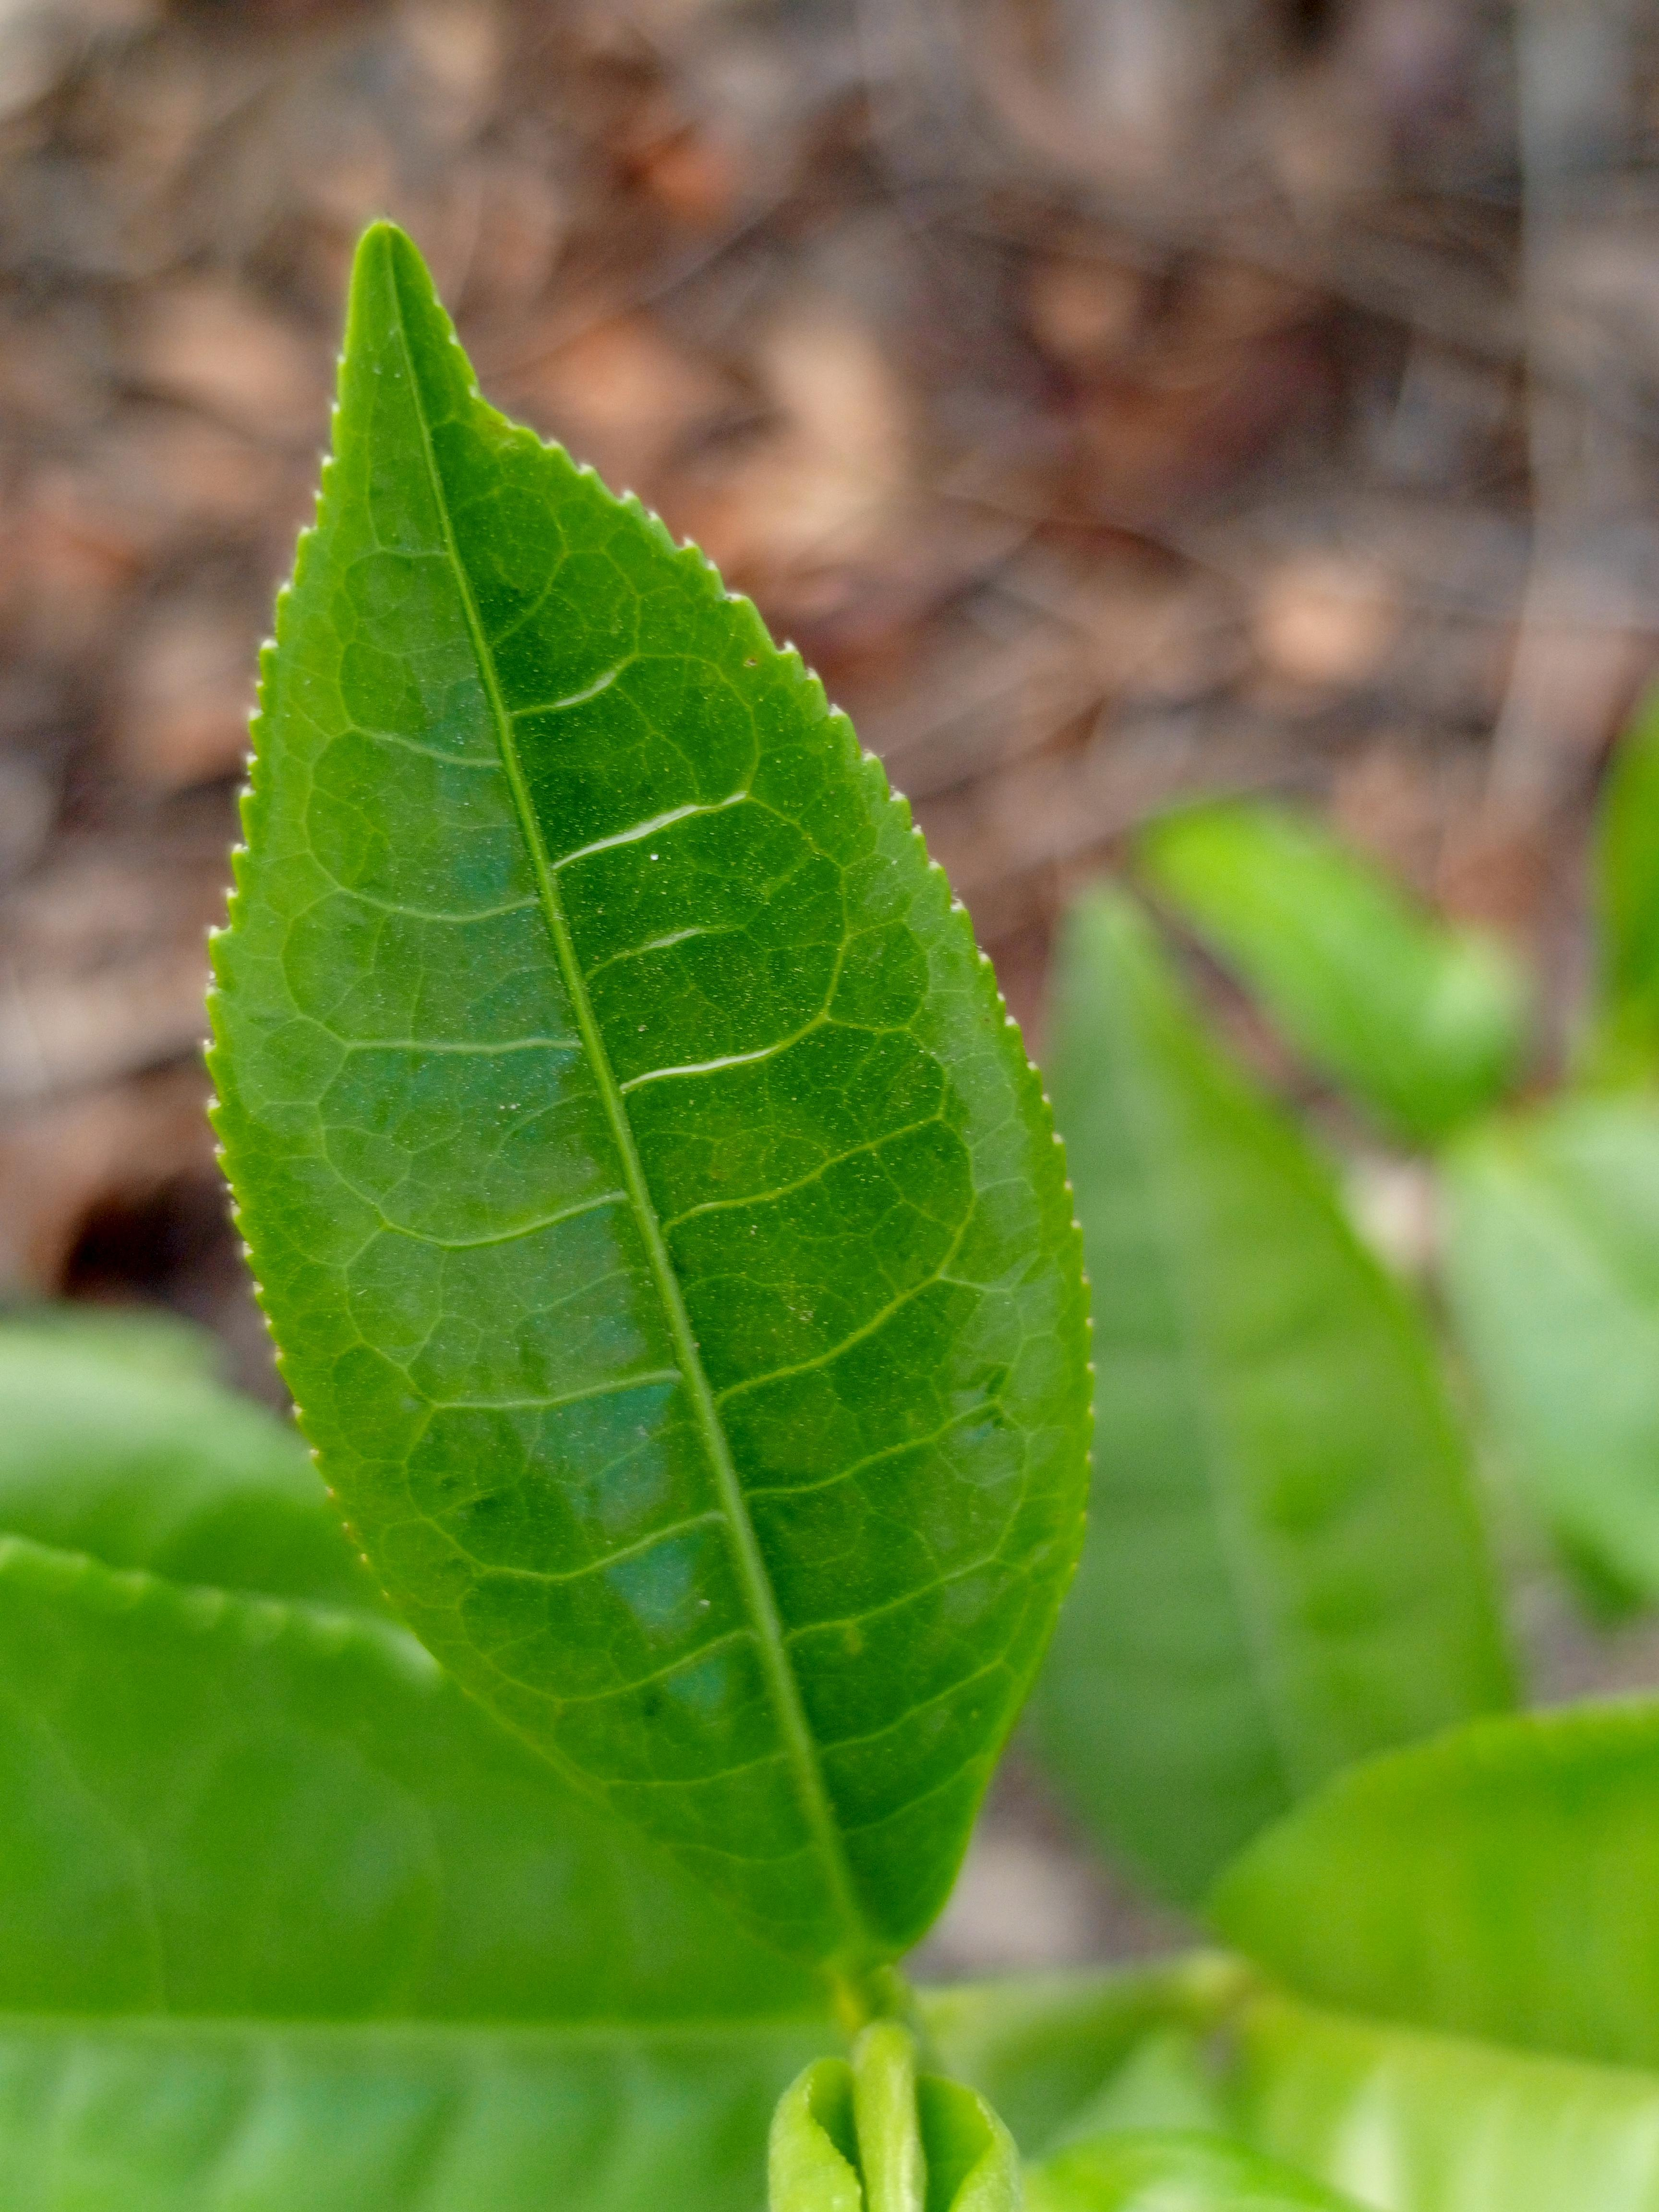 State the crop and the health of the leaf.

tea, healthy leaf
